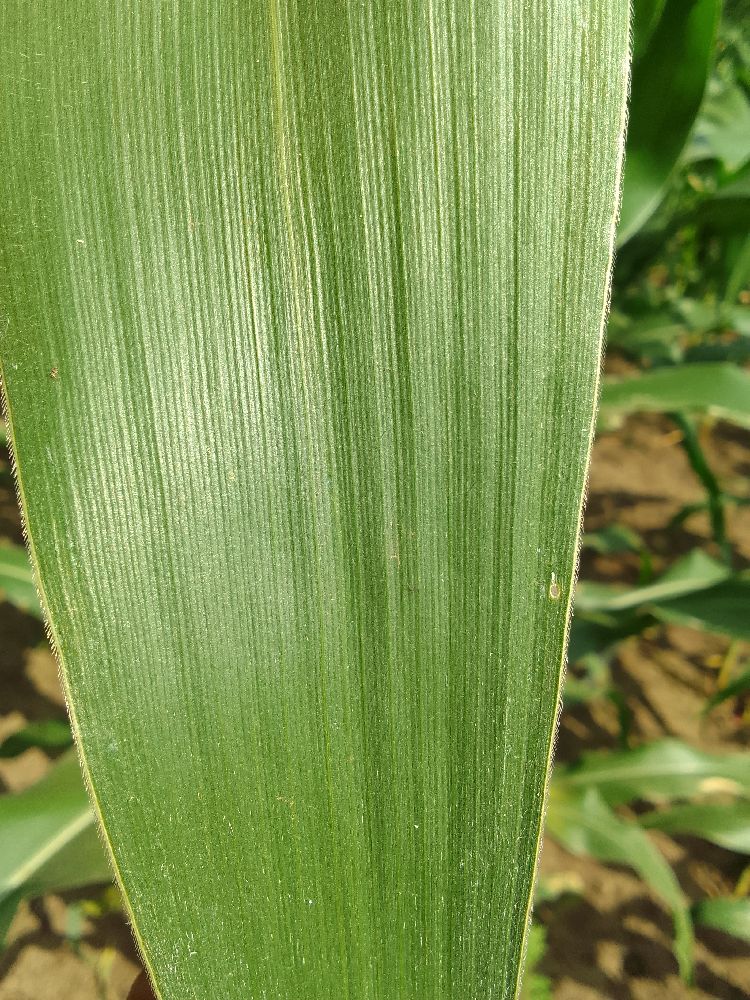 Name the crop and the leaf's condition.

maize, healthy
